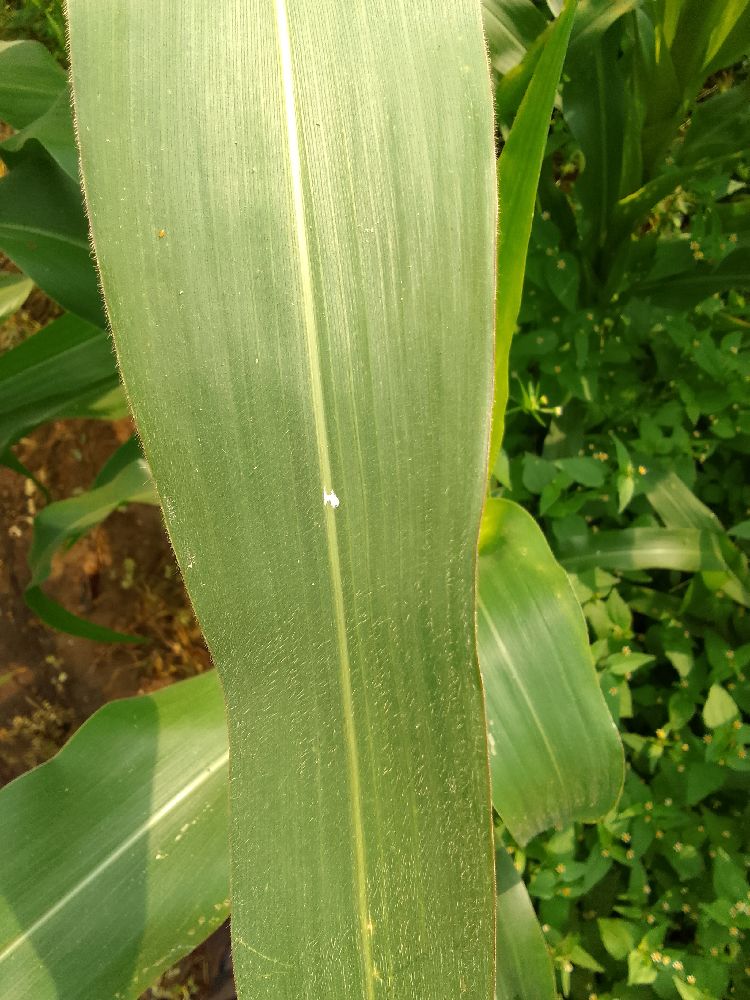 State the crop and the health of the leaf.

maize, healthy
